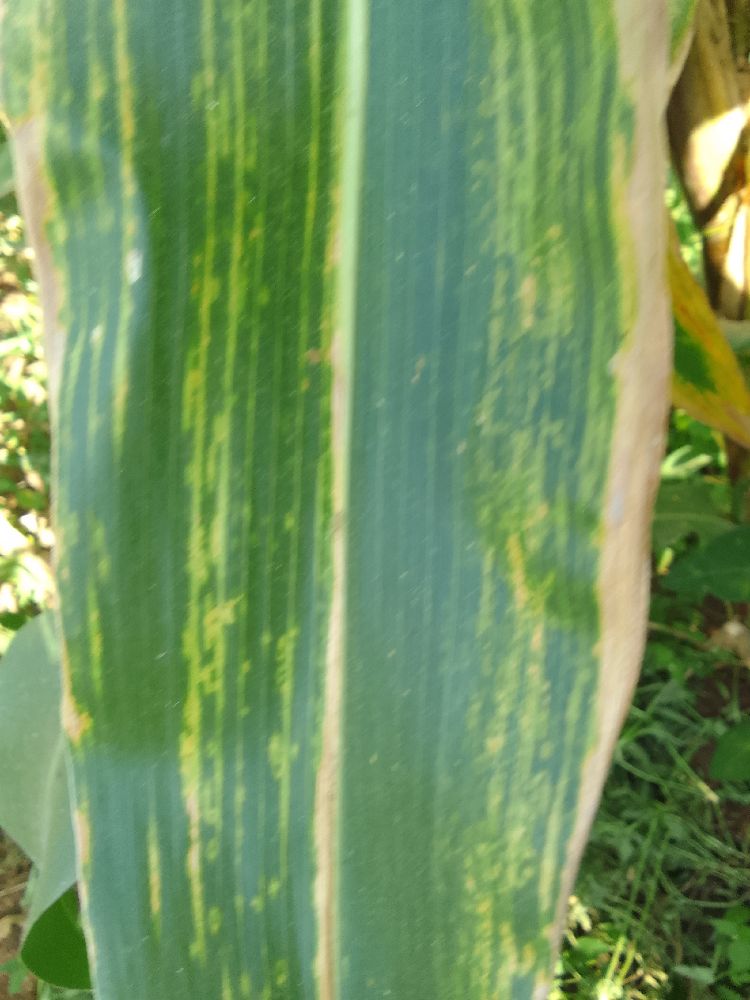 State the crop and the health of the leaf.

maize, maize lethal necrosis
